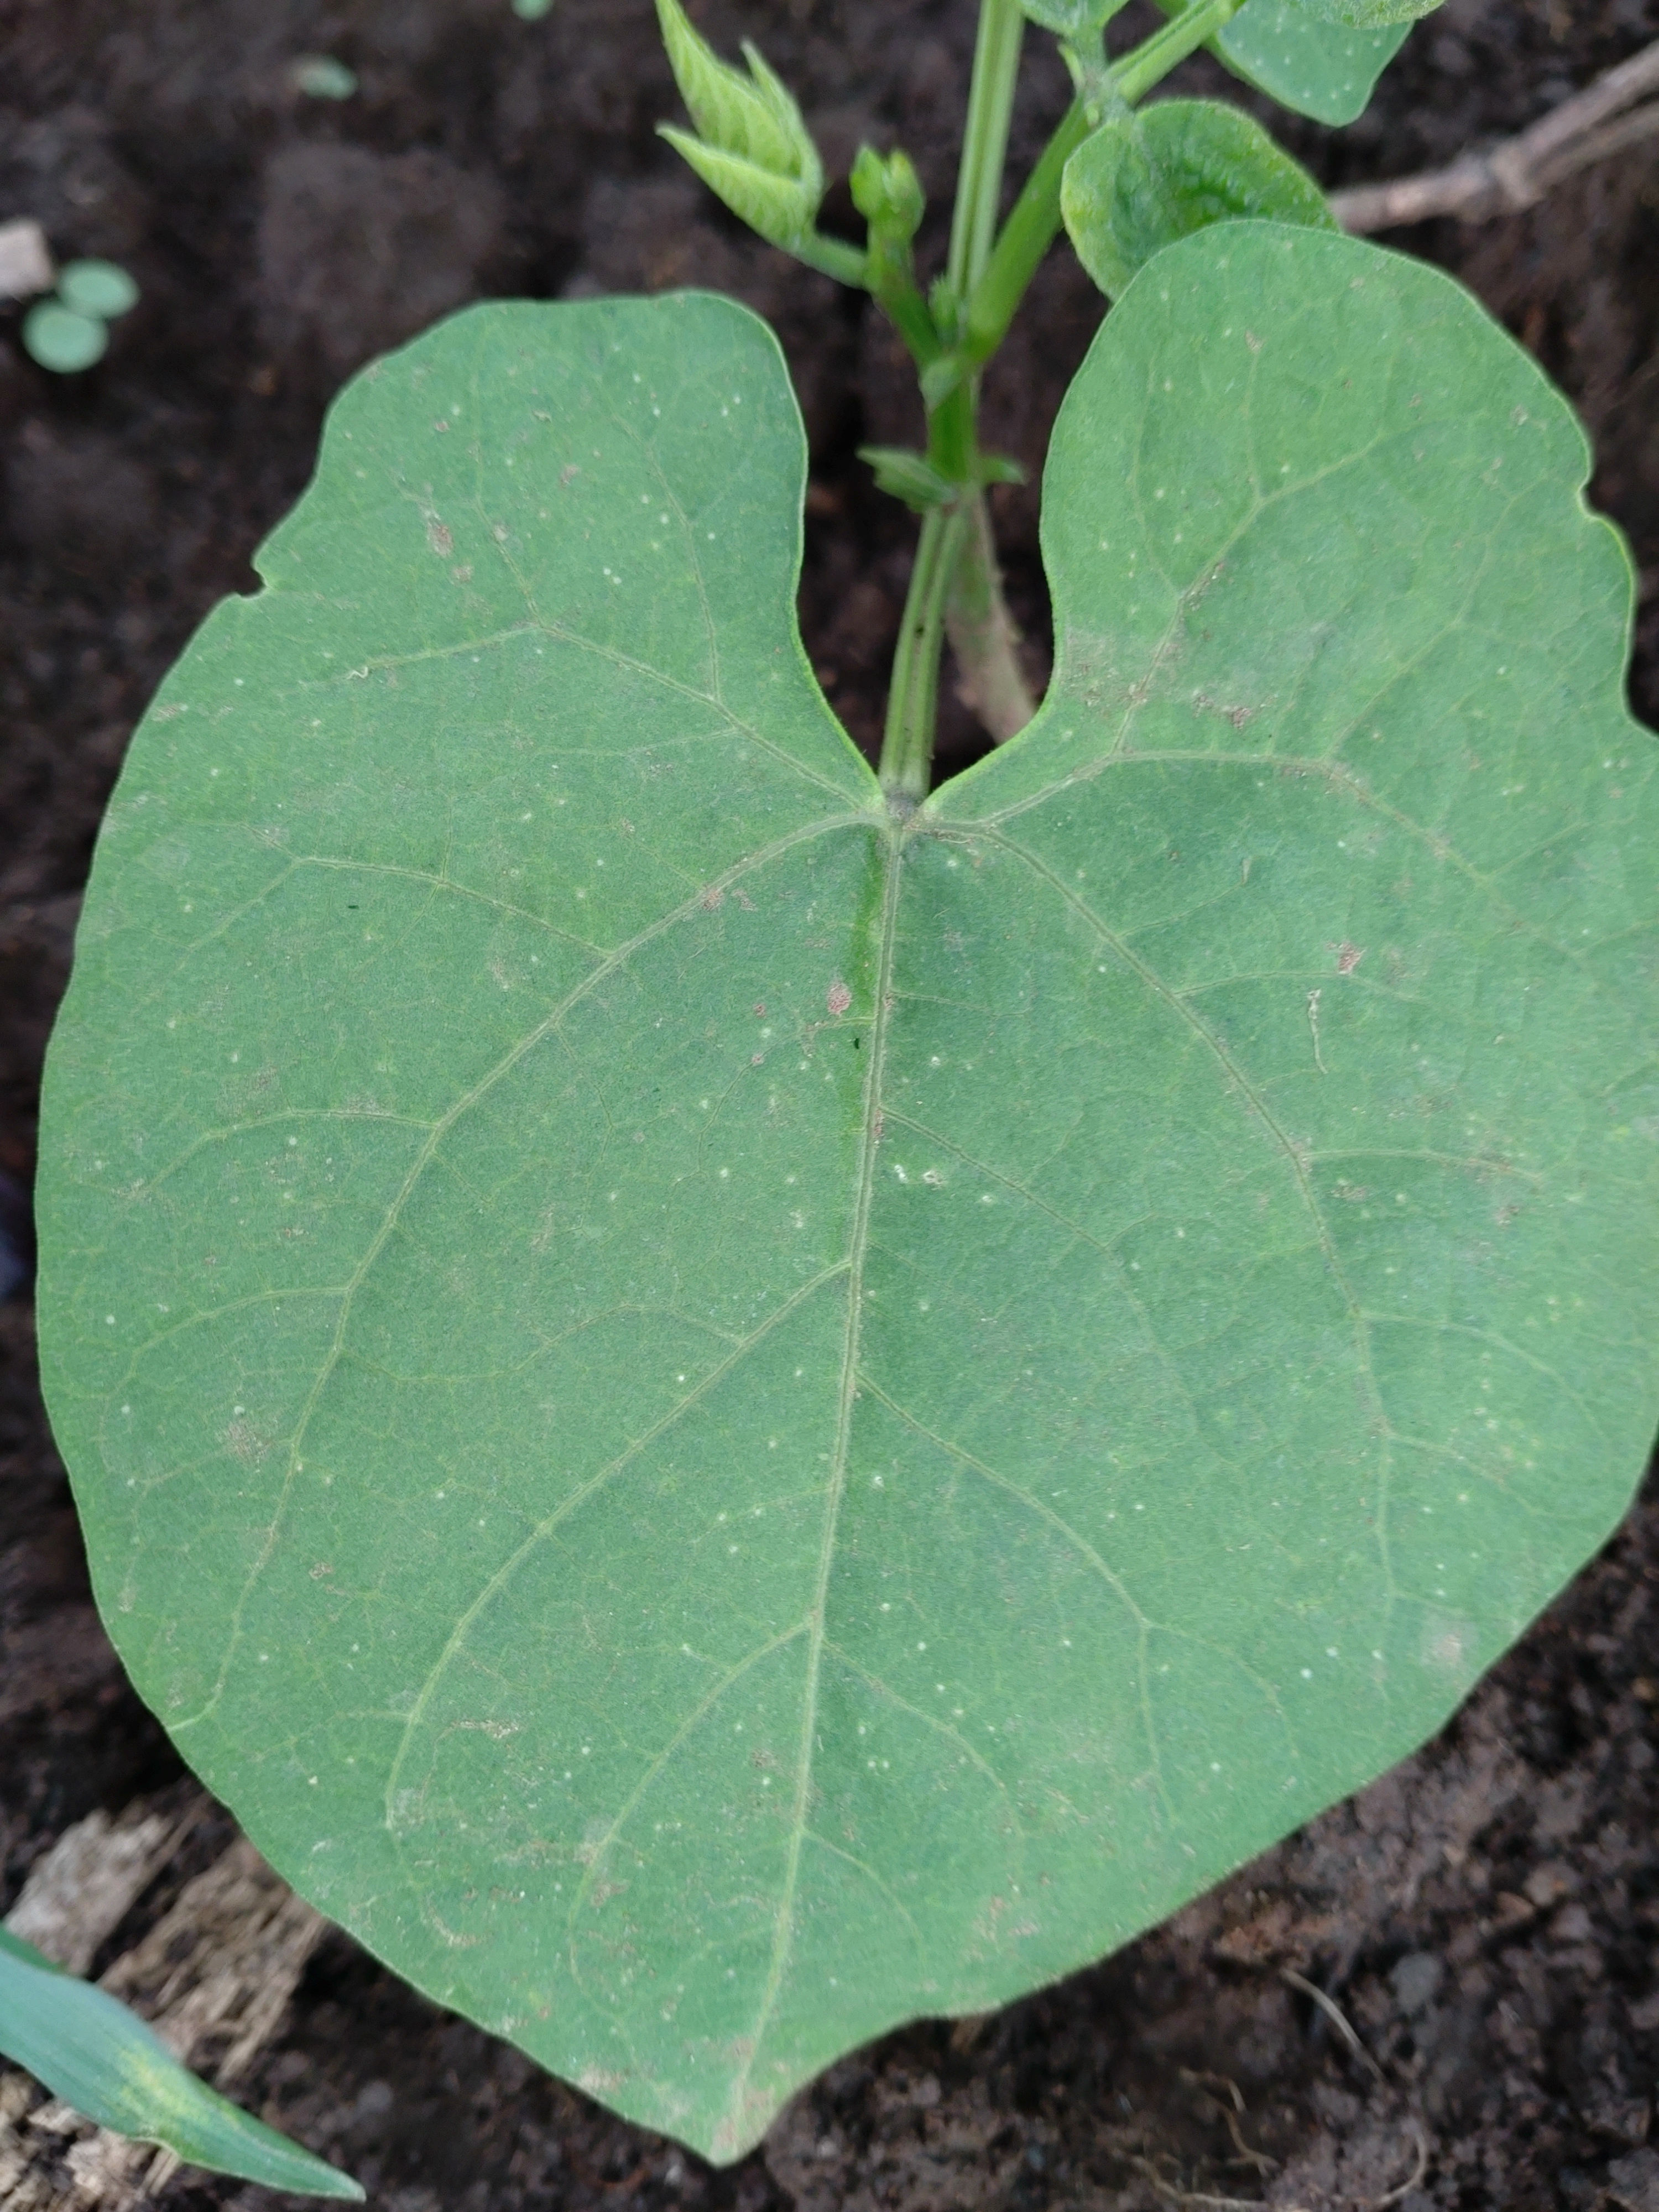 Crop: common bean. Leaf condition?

healthy
